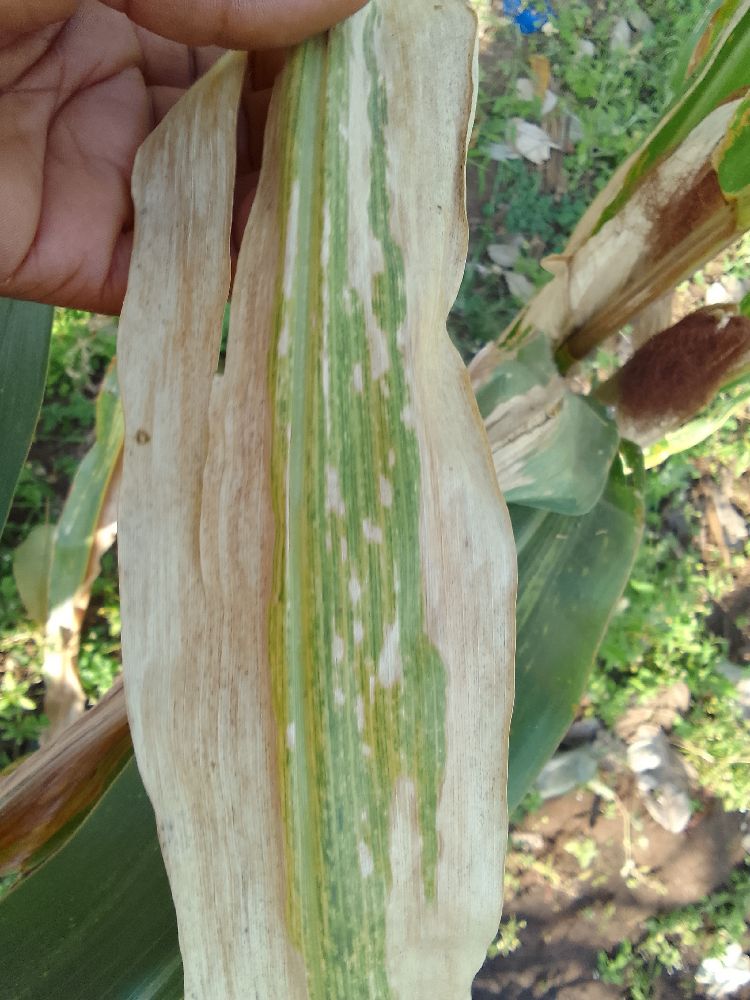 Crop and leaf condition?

maize, maize lethal necrosis
